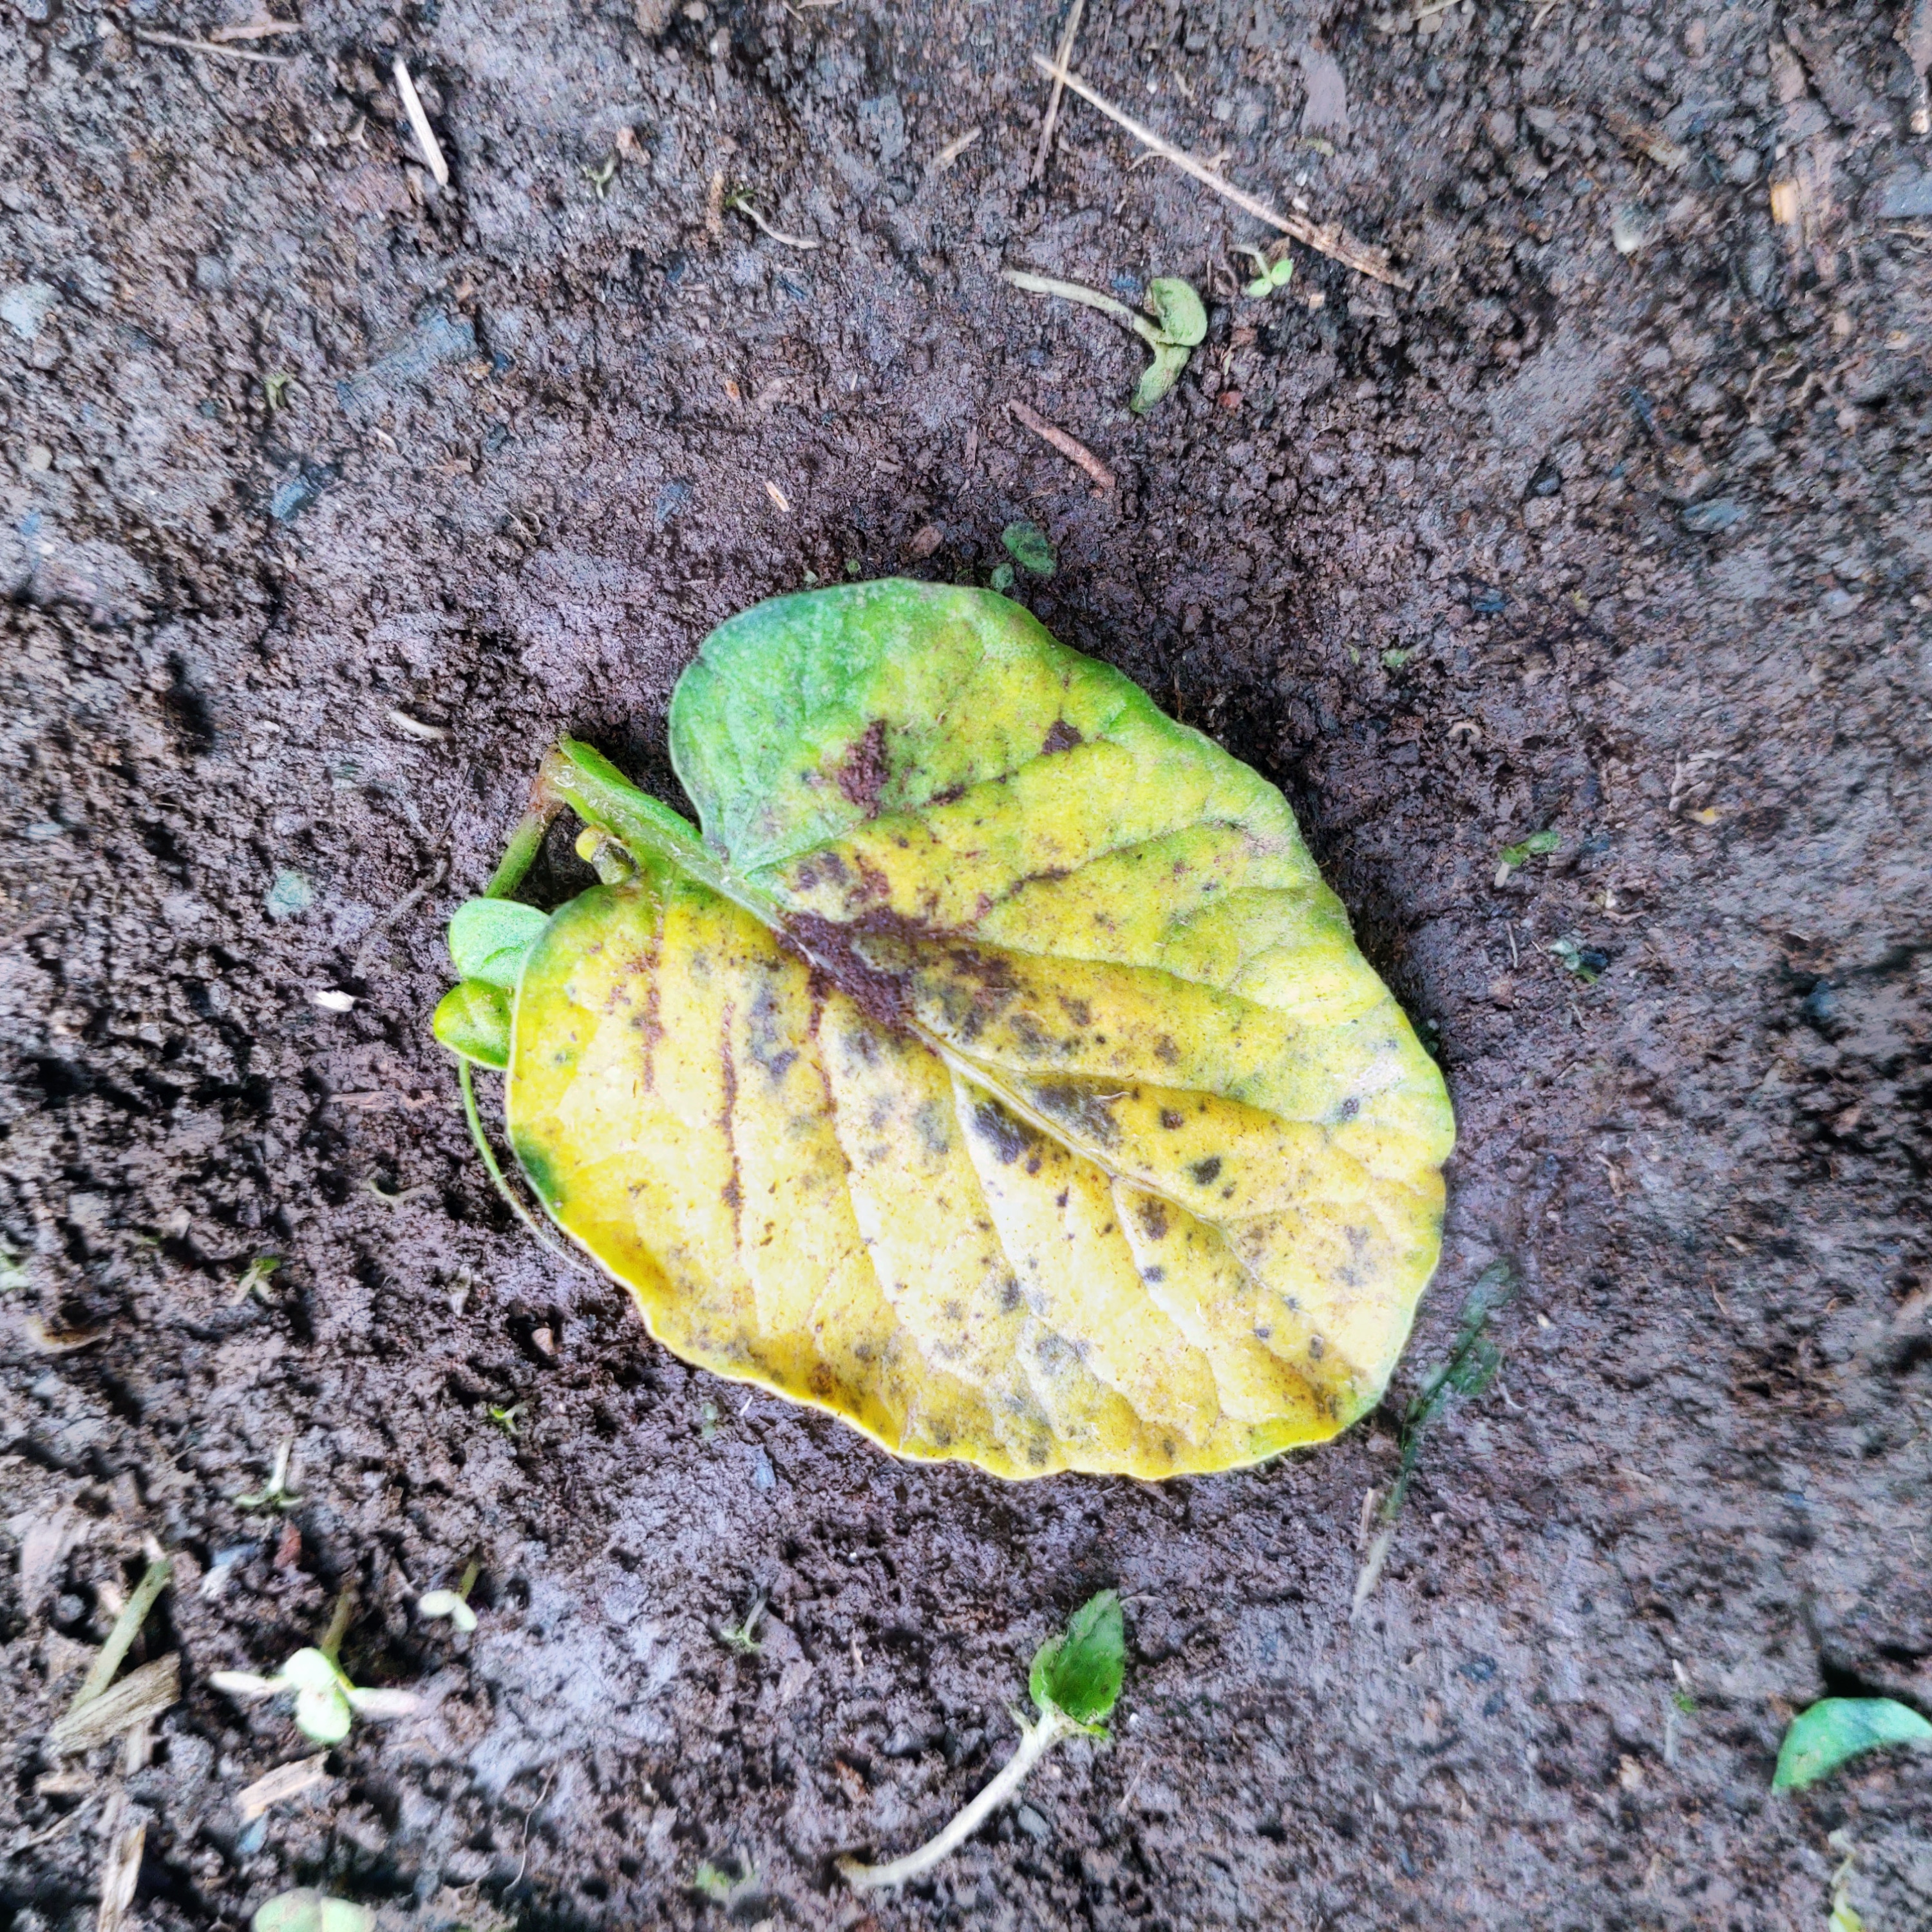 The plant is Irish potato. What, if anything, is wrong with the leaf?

late blight
